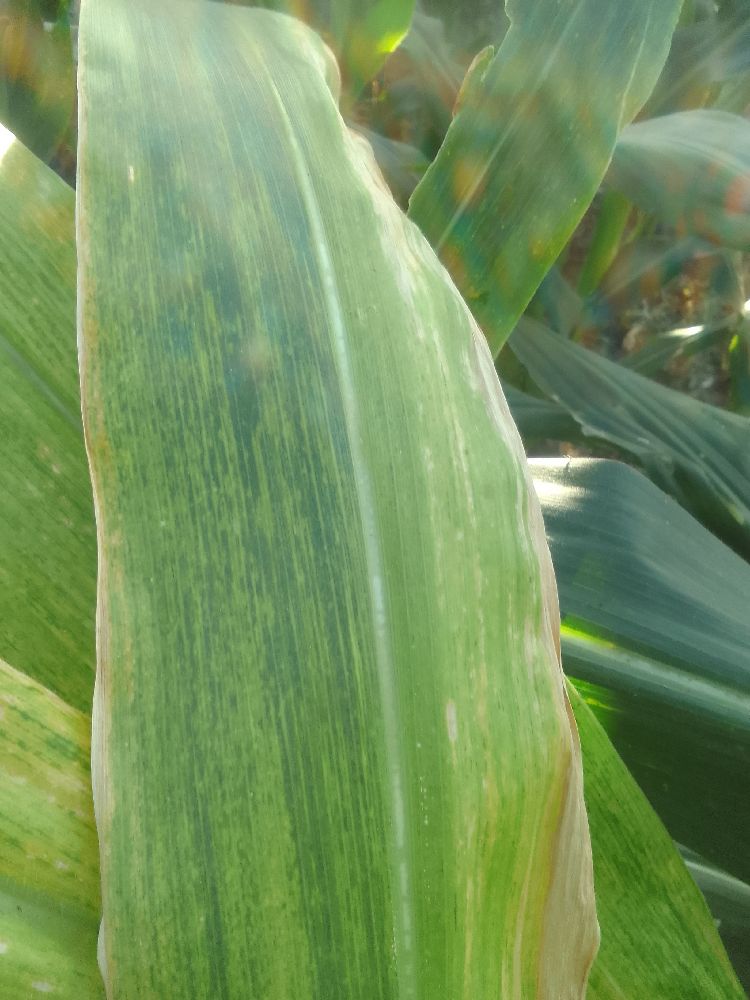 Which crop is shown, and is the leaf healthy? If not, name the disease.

maize, maize lethal necrosis
